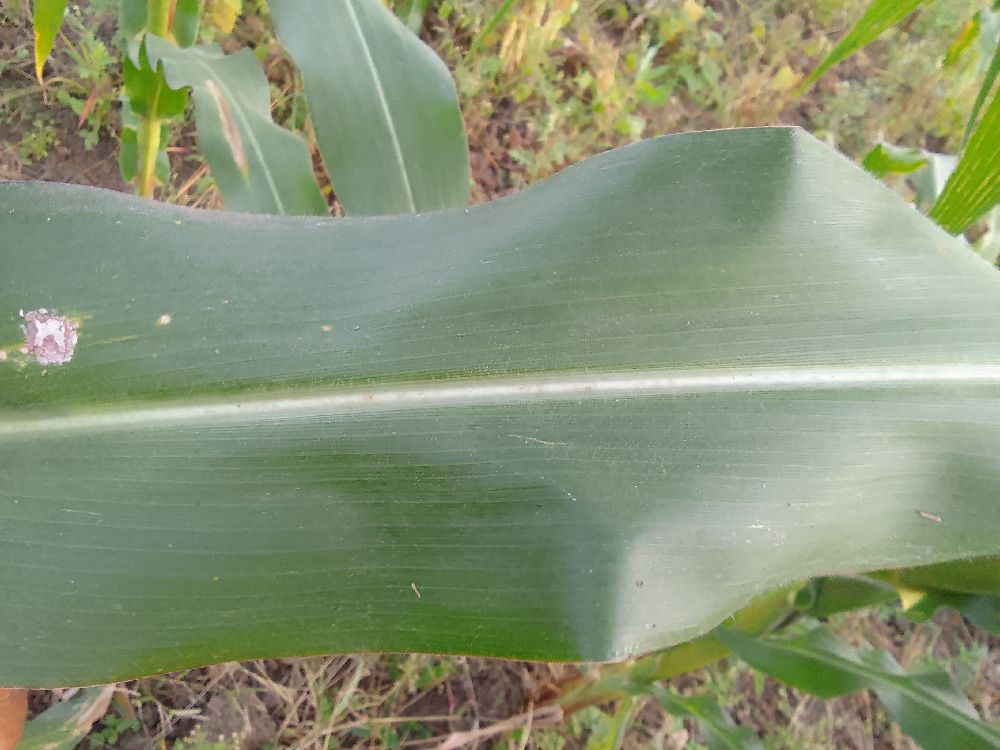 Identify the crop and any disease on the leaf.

maize, healthy
